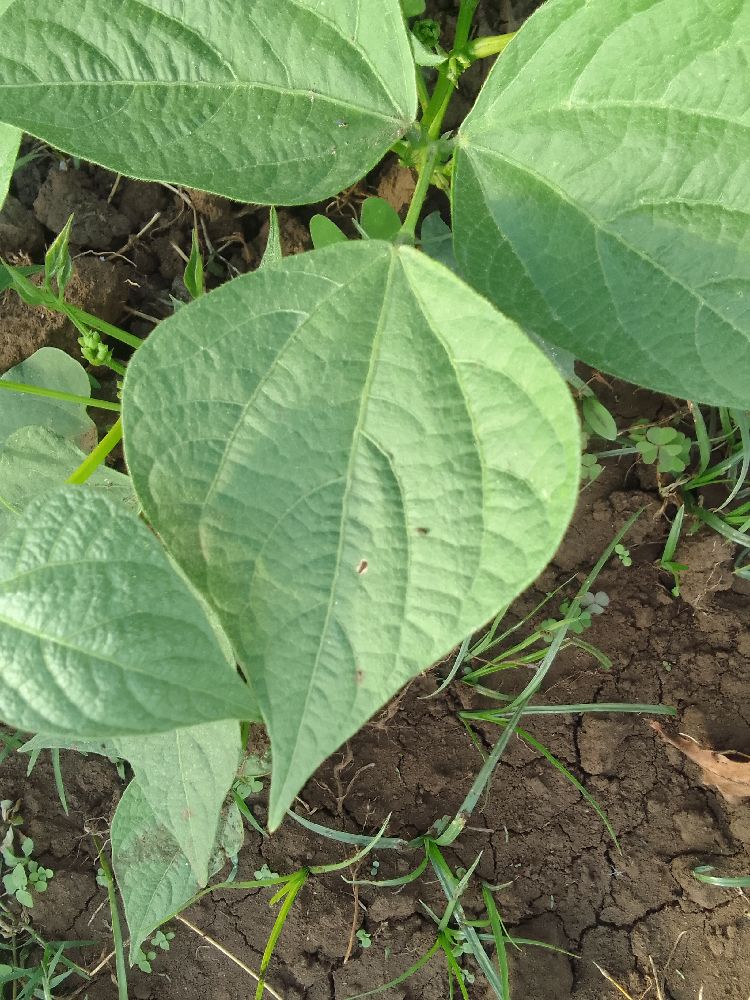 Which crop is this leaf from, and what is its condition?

common bean, healthy
